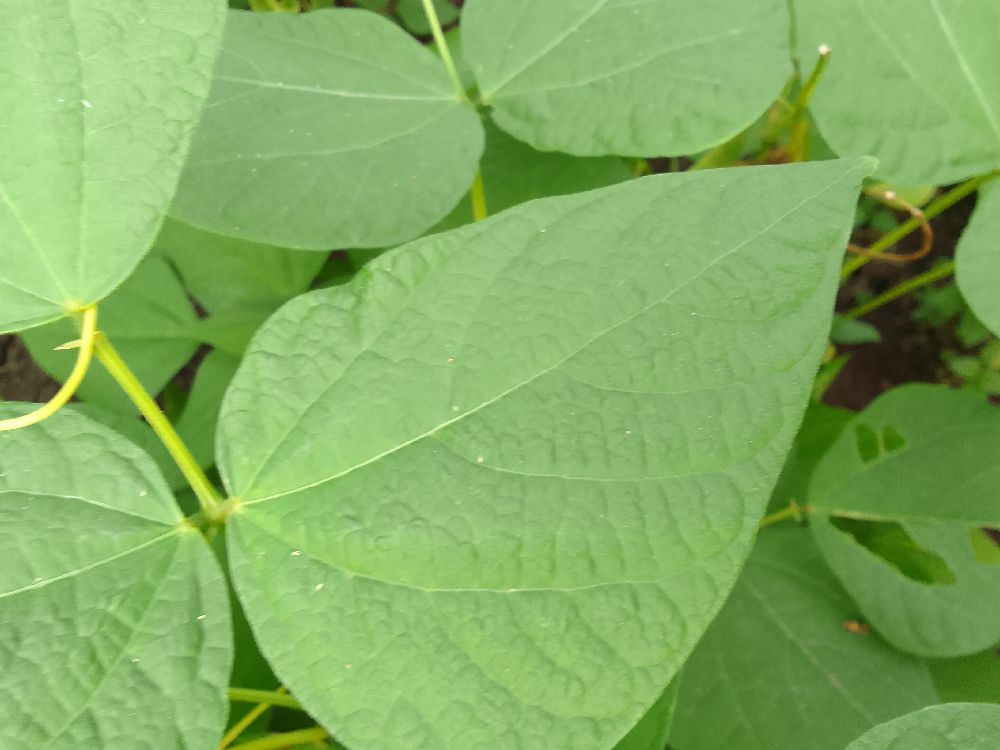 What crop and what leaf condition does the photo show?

common bean, healthy
